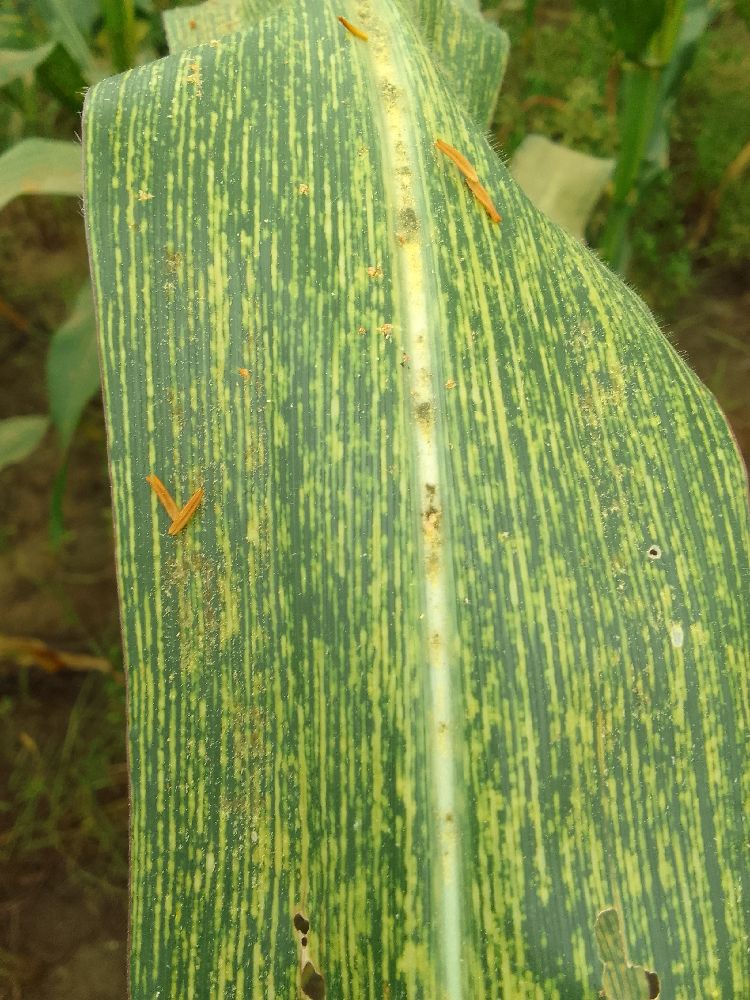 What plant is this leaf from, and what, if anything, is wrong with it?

maize, maize streak virus
